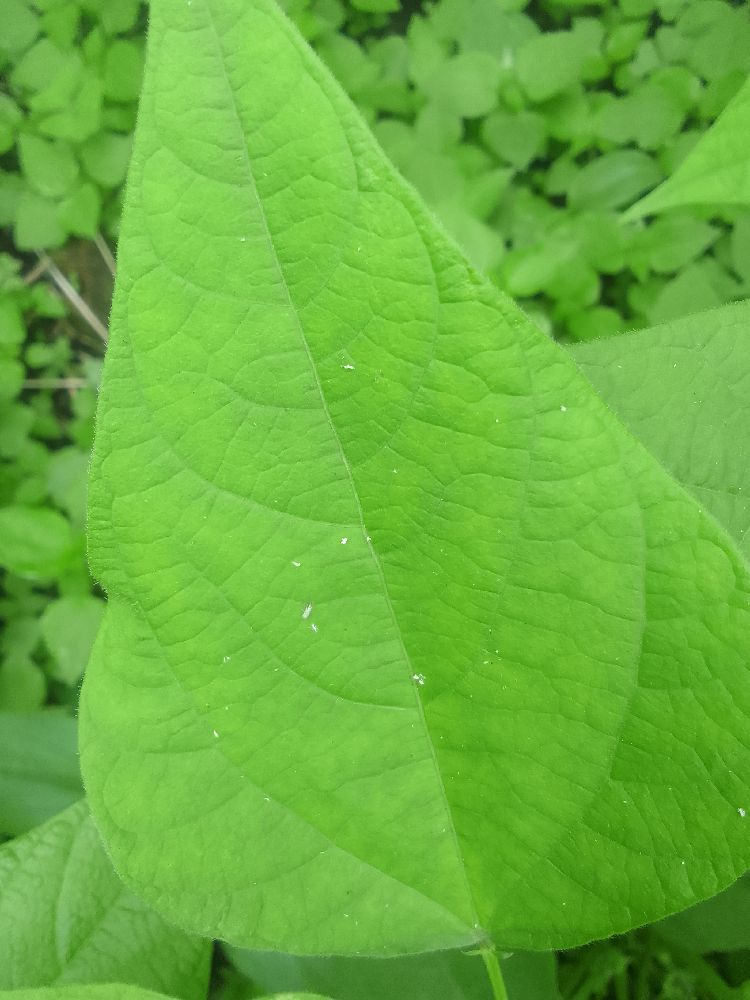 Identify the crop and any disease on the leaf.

common bean, healthy
